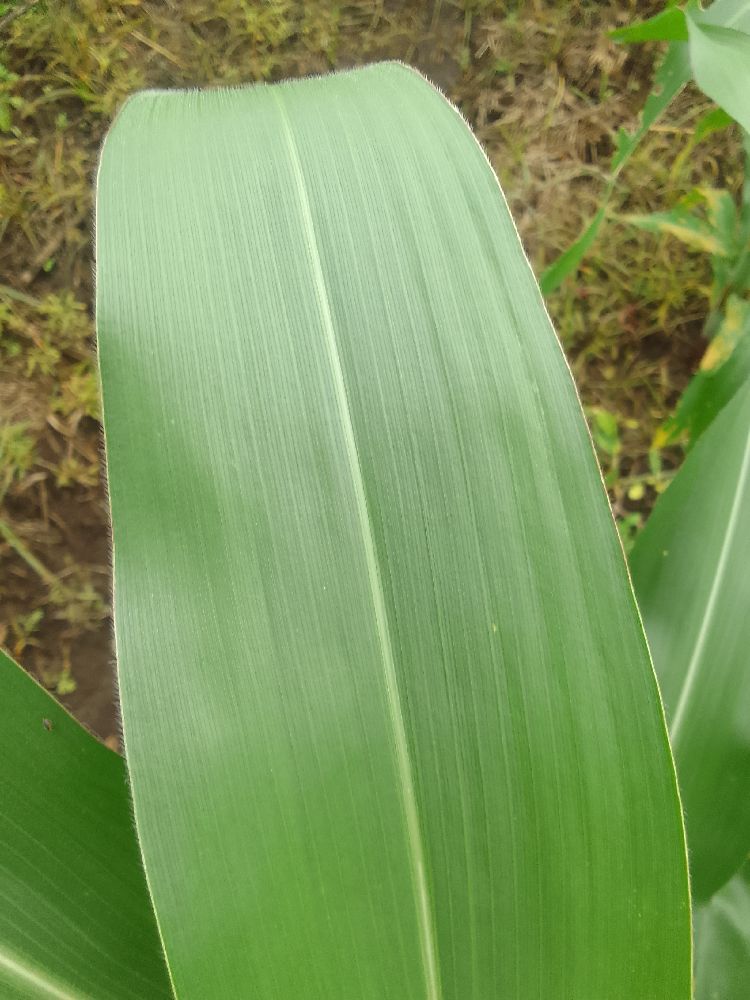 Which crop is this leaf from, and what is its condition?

maize, healthy
